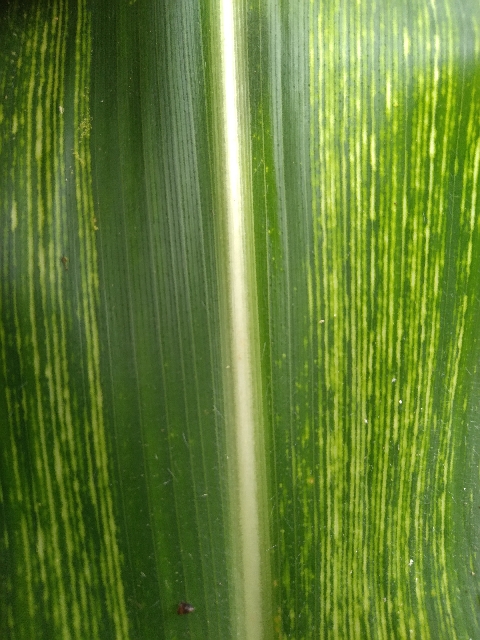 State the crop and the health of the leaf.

maize, maize streak virus
